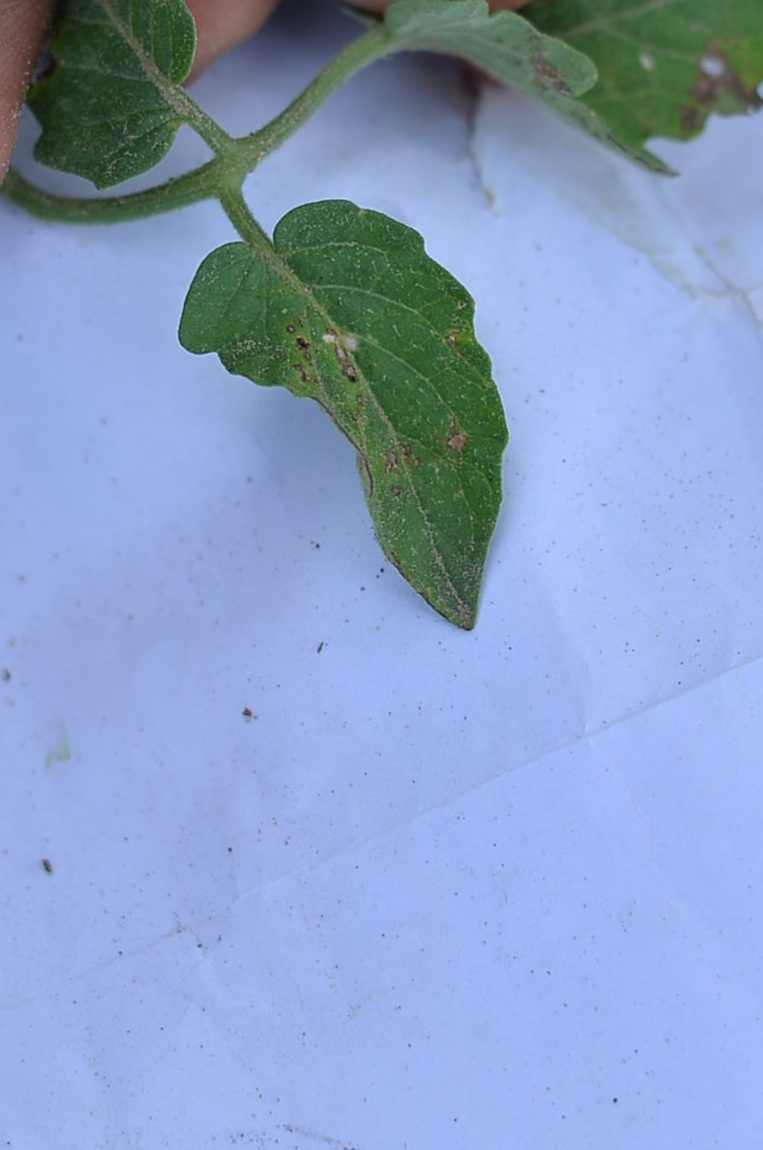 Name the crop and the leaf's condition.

tomato, infected
